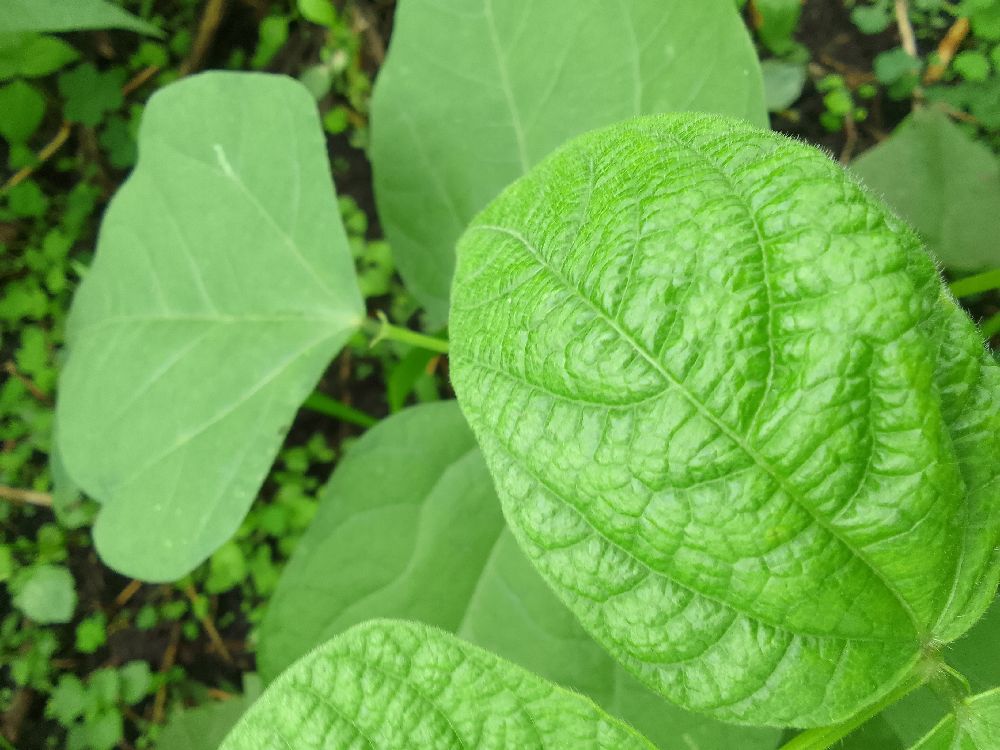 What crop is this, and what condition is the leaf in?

common bean, healthy
